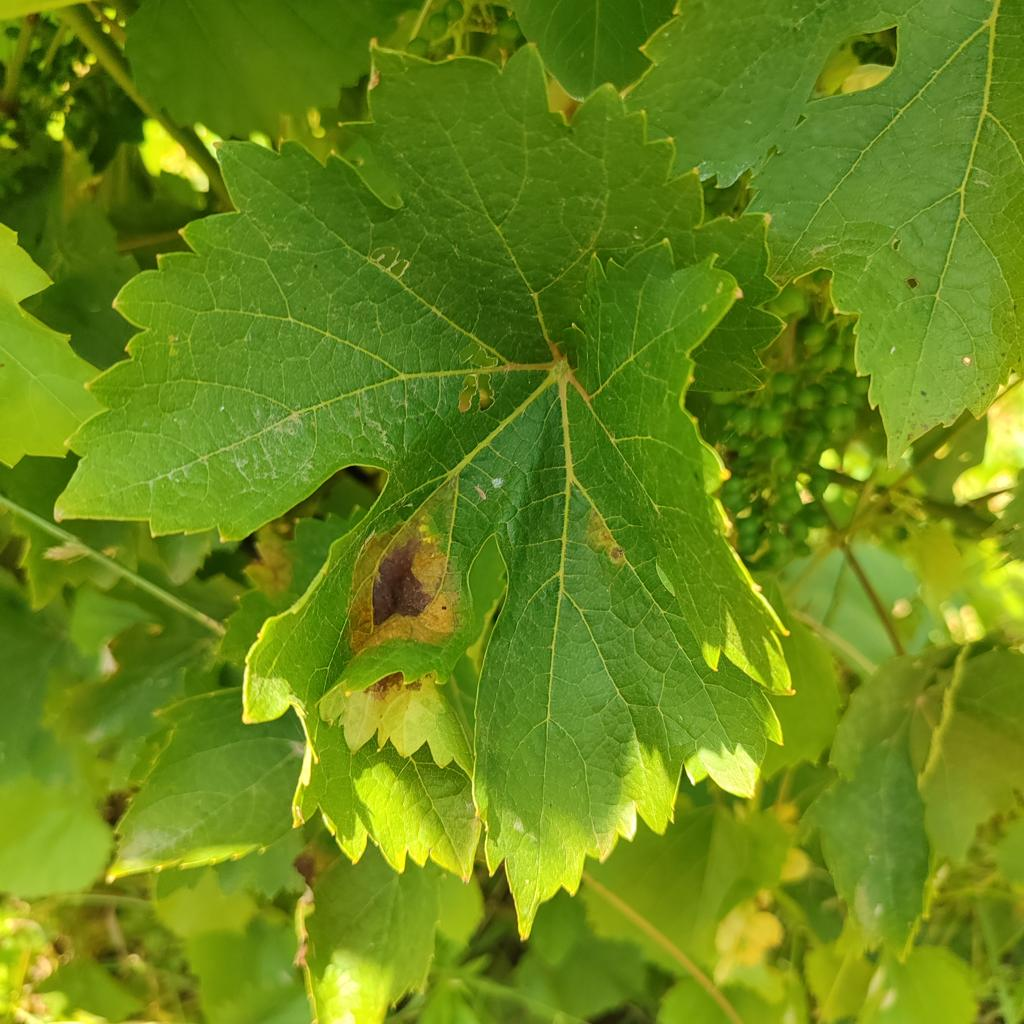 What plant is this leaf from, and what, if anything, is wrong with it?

grapevine, downy mildew
